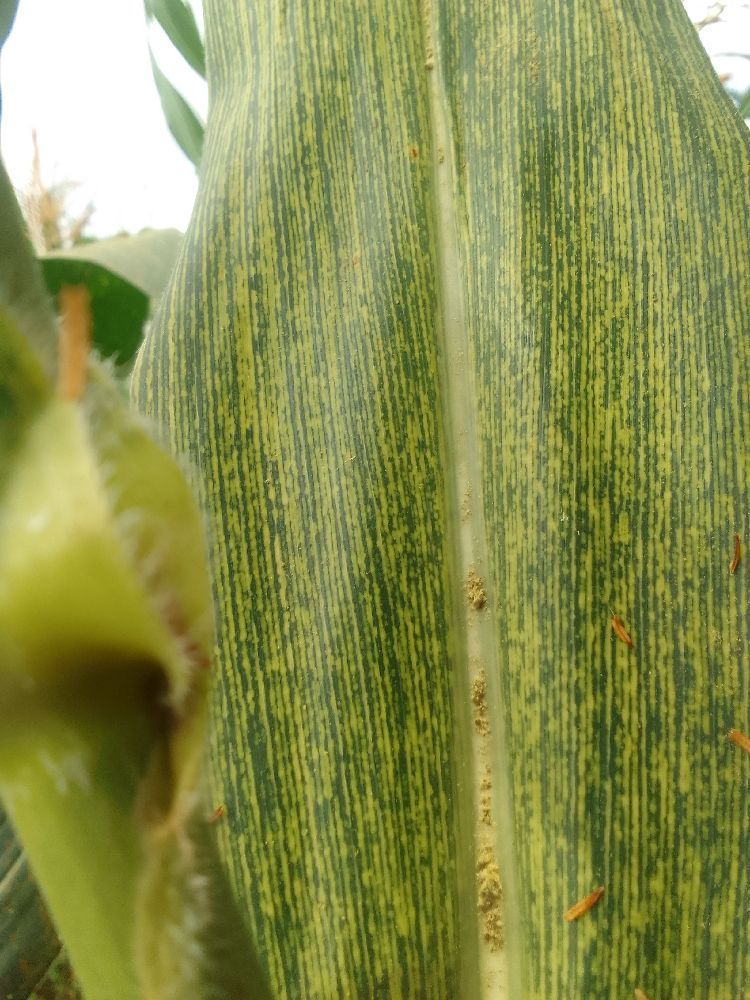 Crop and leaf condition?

maize, maize streak virus
